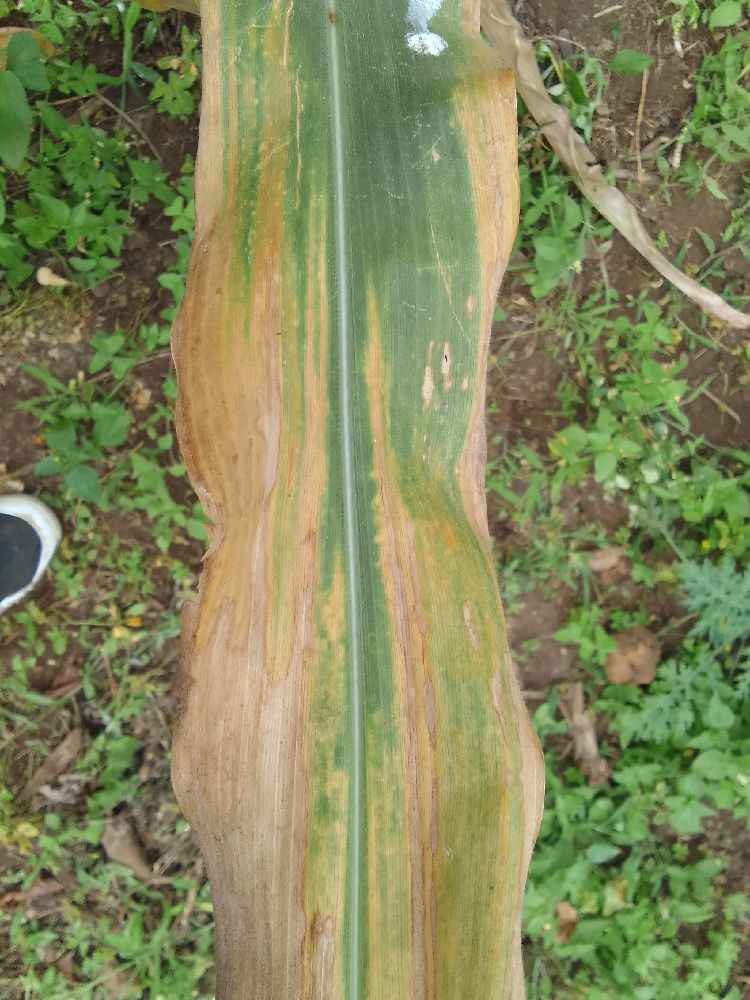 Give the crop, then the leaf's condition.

maize, maize lethal necrosis
